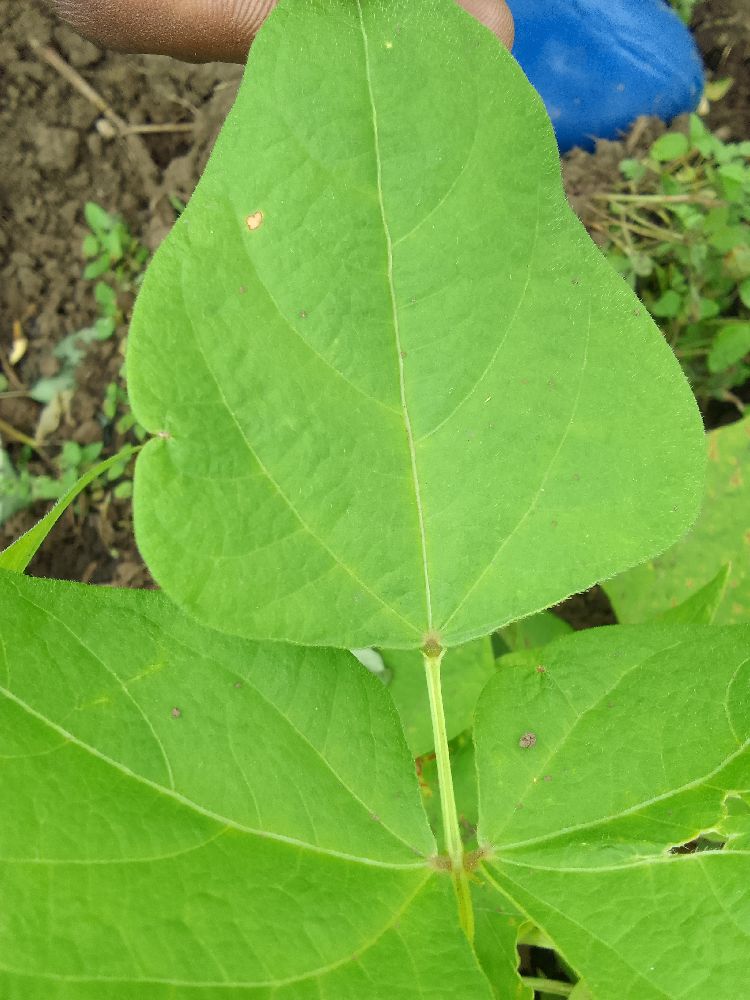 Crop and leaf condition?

common bean, healthy
